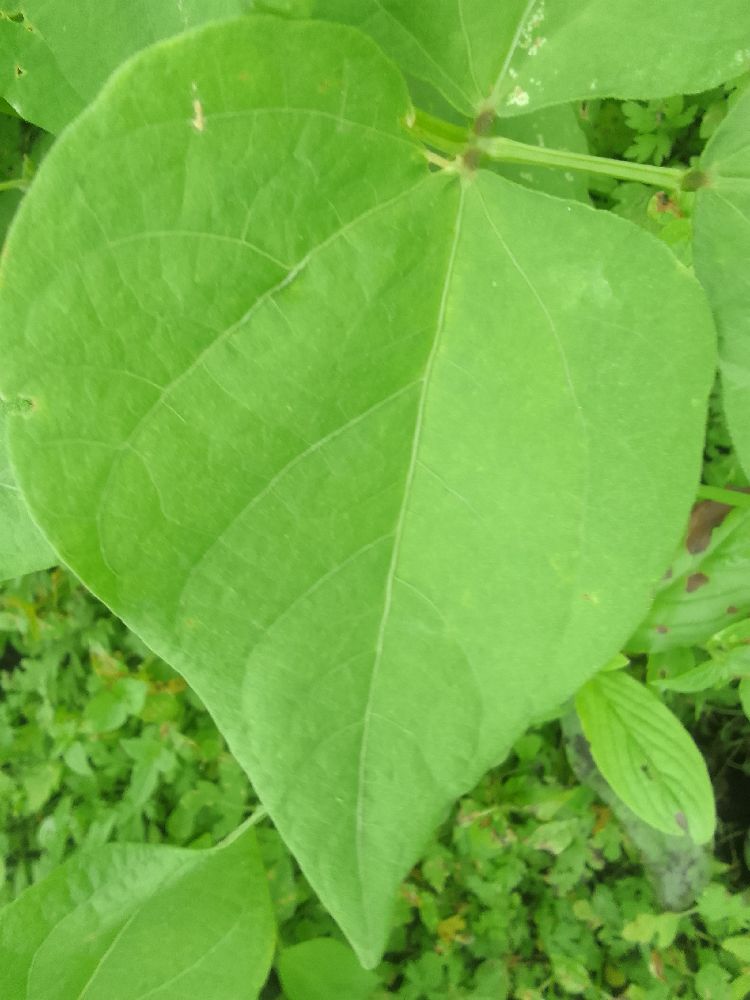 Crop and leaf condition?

common bean, healthy
